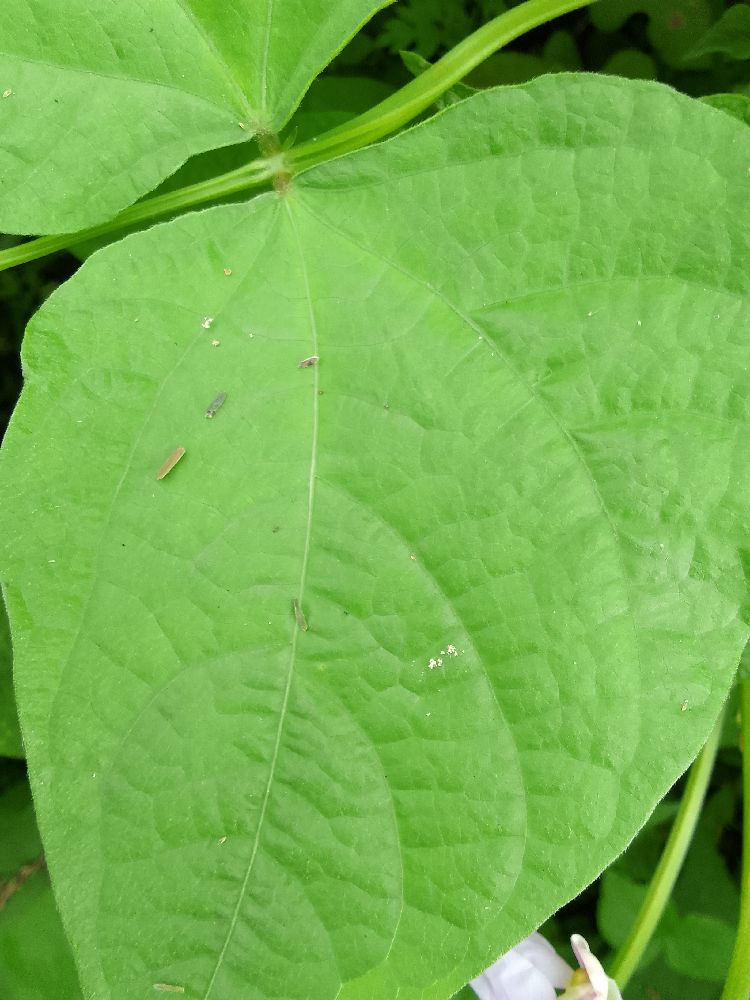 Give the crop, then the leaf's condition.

common bean, healthy
